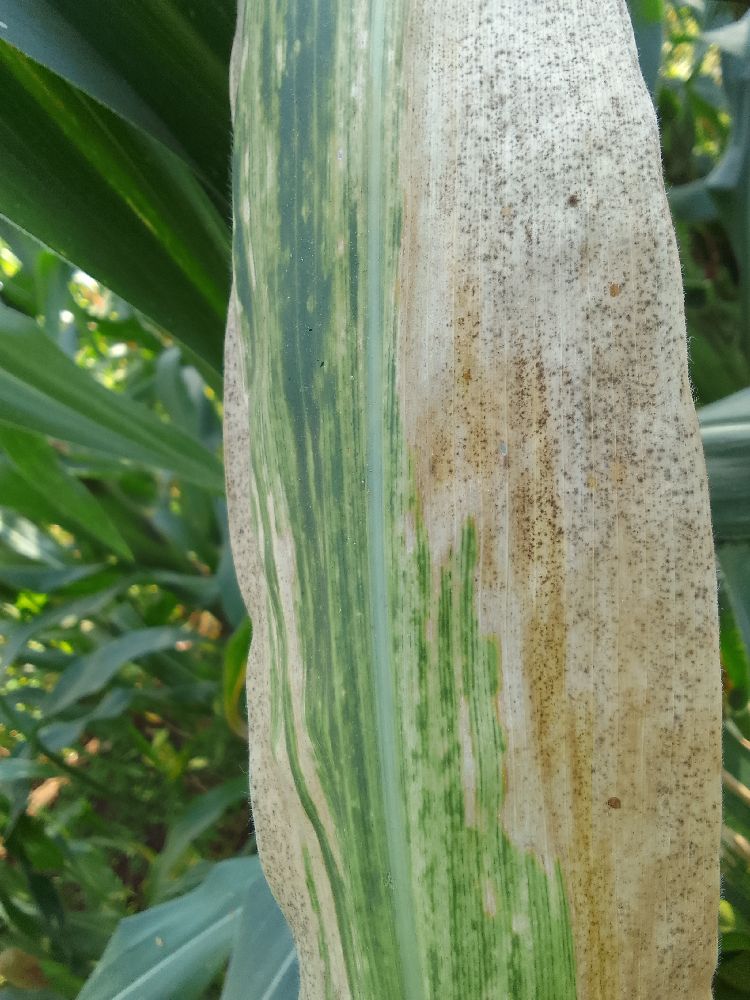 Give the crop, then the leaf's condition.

maize, maize lethal necrosis
